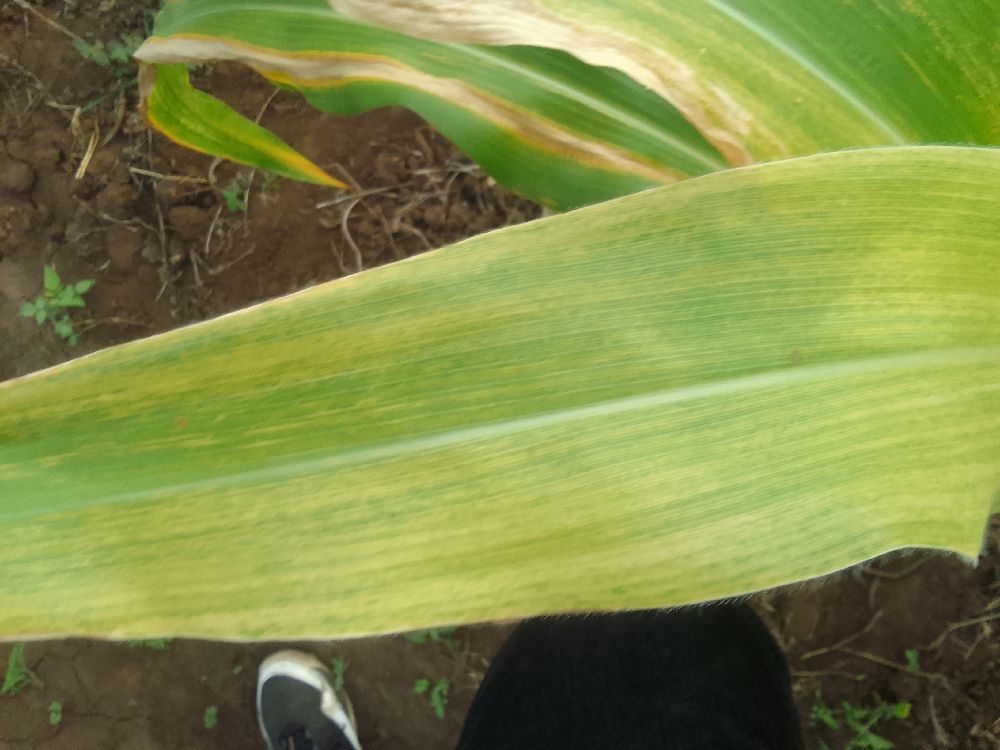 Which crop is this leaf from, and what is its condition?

maize, maize lethal necrosis
